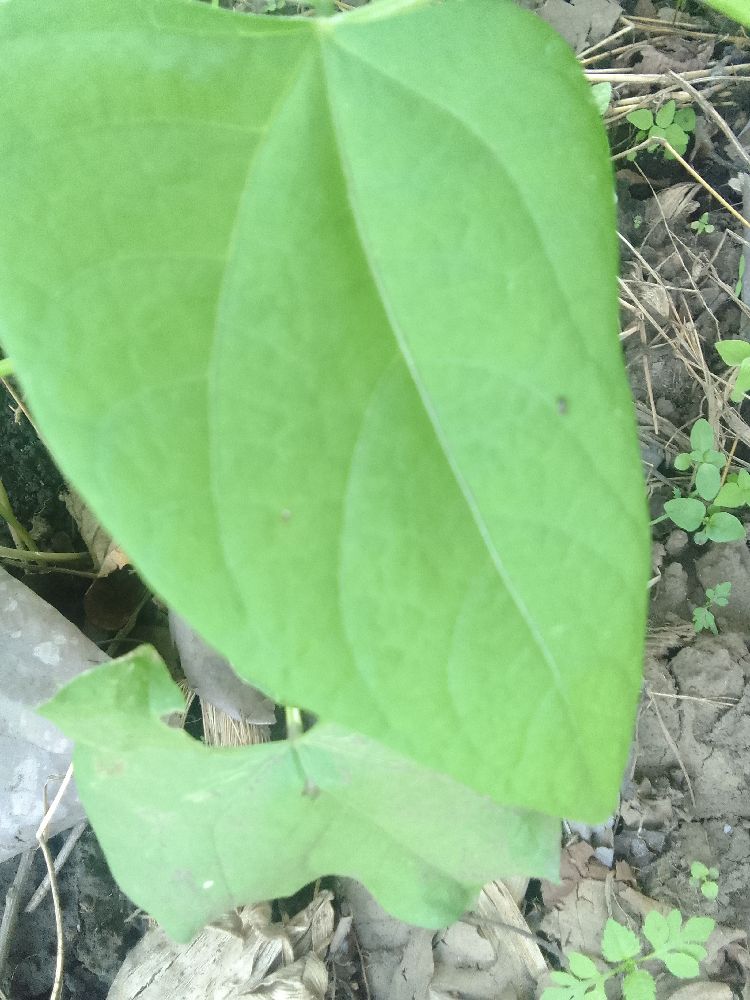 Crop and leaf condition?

common bean, healthy
